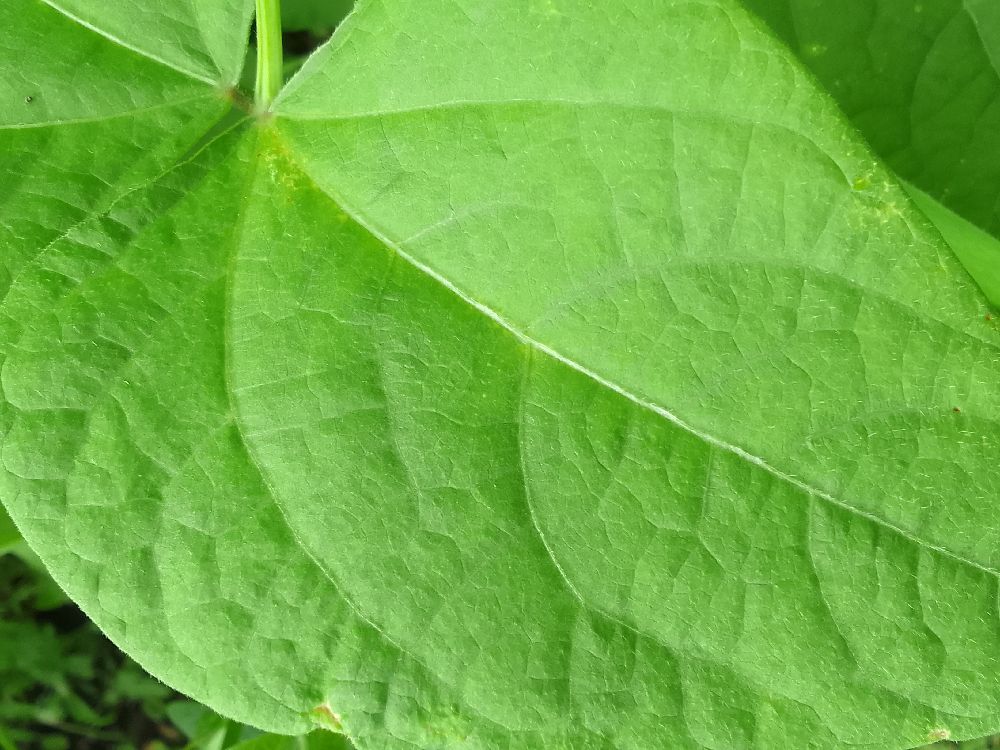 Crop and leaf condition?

common bean, healthy
